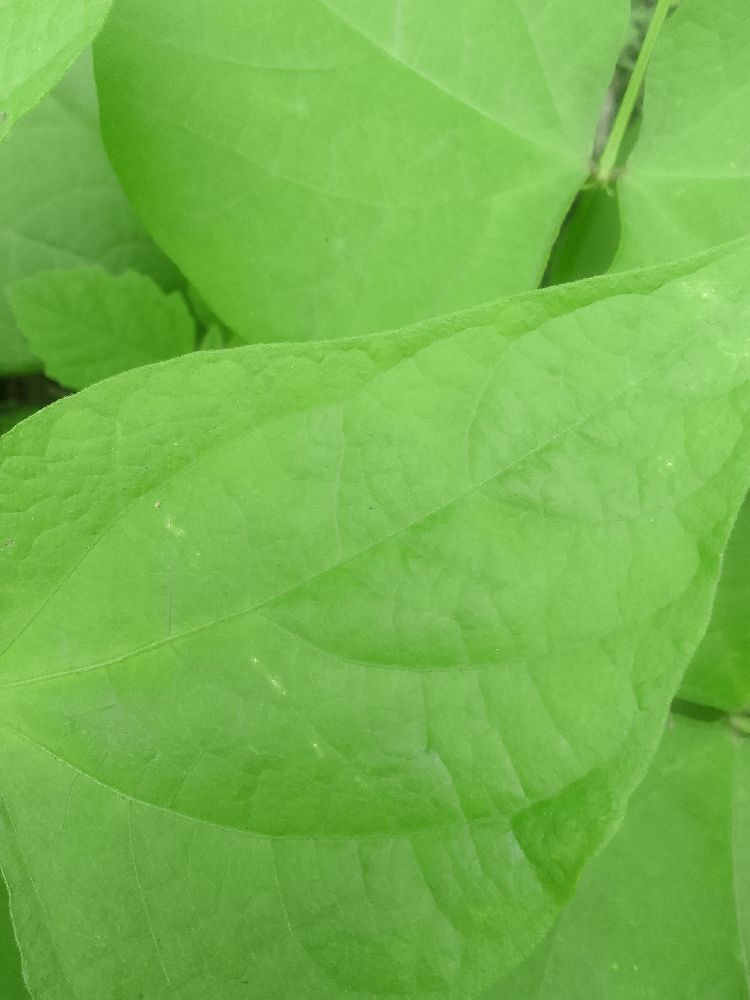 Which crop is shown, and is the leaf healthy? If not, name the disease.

common bean, healthy
